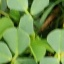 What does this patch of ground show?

unstructured weed
